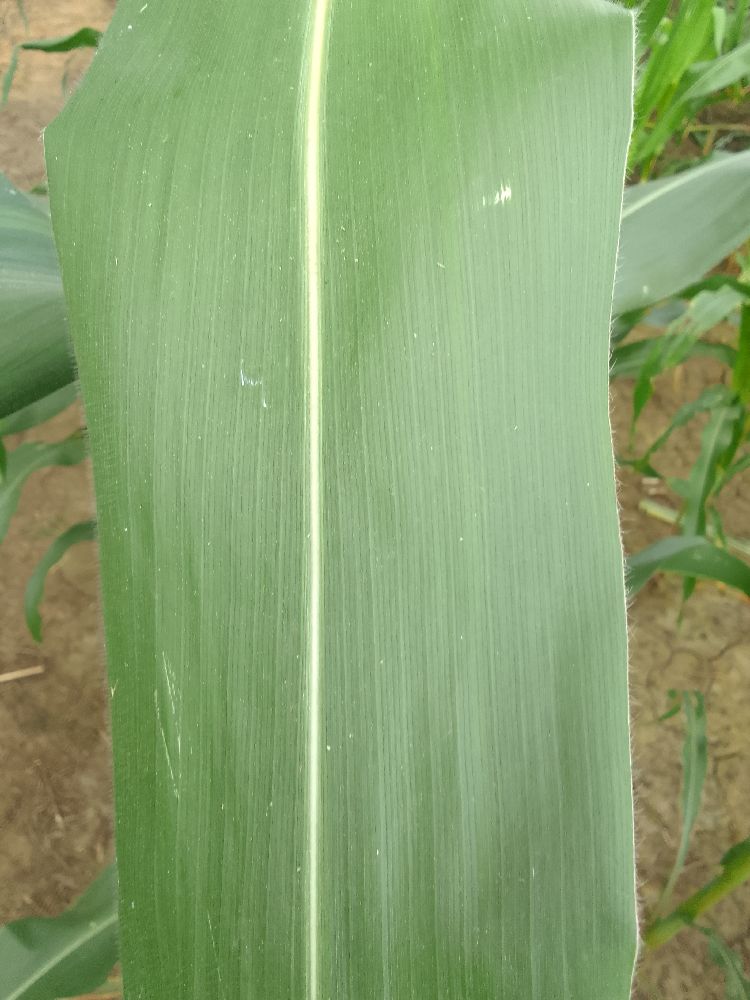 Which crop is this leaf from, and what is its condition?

maize, healthy
